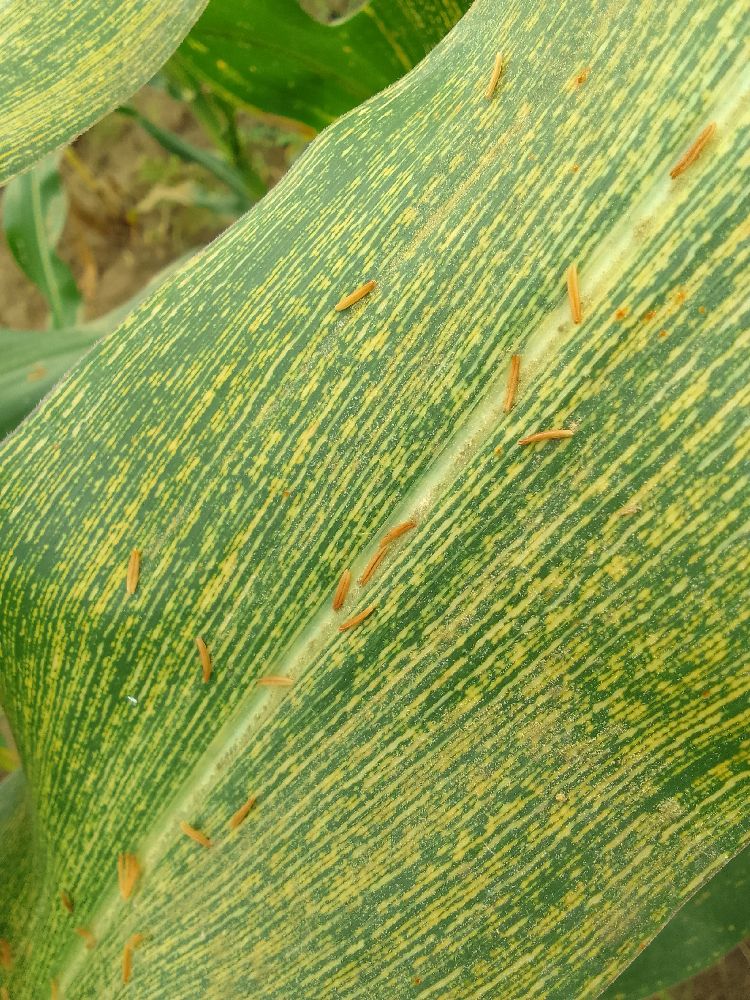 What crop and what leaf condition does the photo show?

maize, maize streak virus
